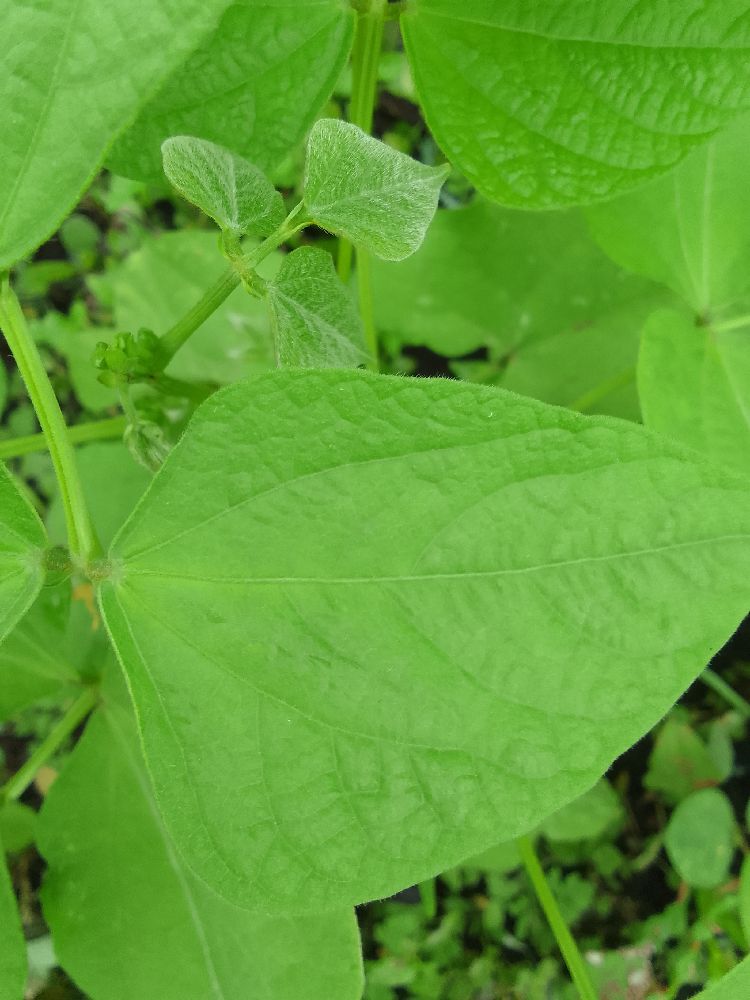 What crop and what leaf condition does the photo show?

common bean, healthy
